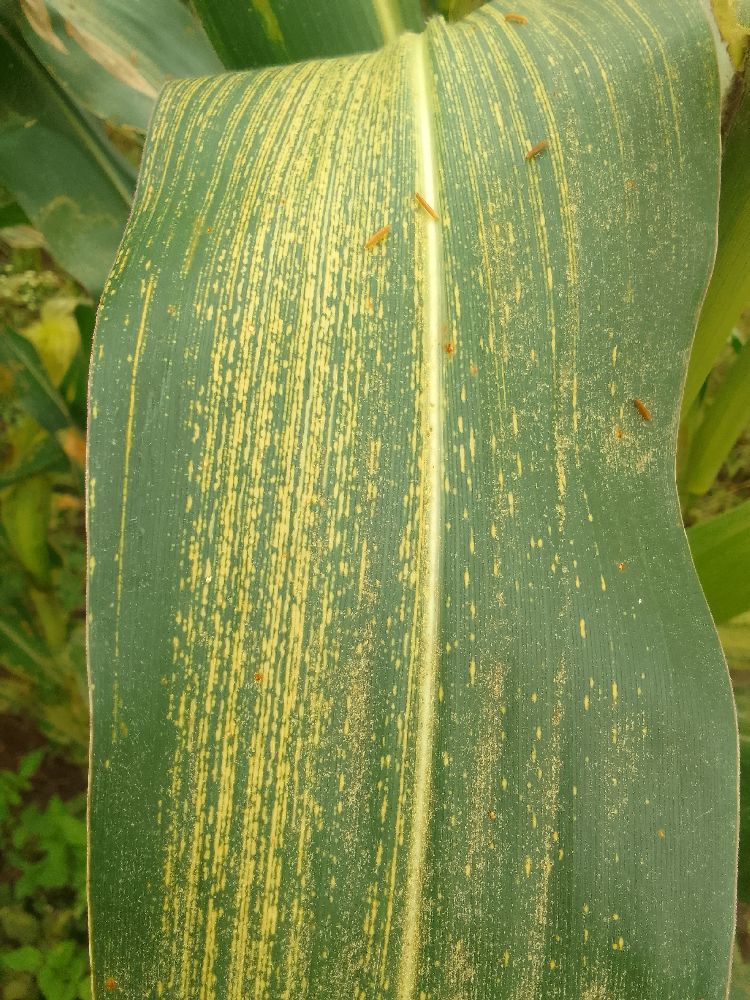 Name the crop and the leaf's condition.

maize, maize streak virus
